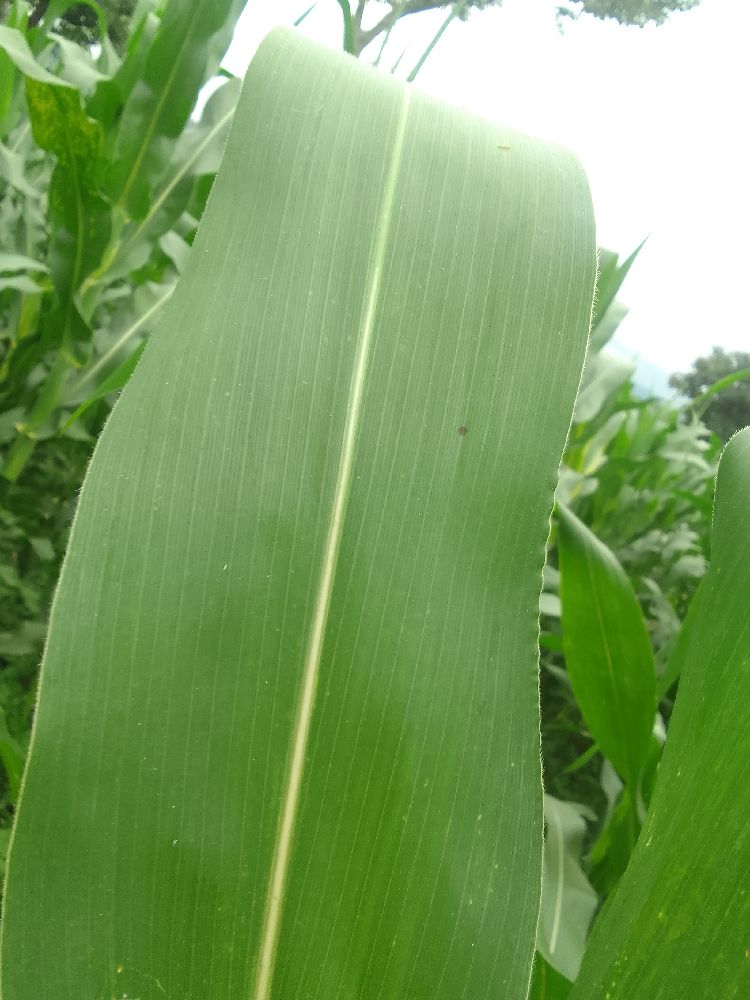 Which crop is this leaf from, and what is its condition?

maize, healthy
